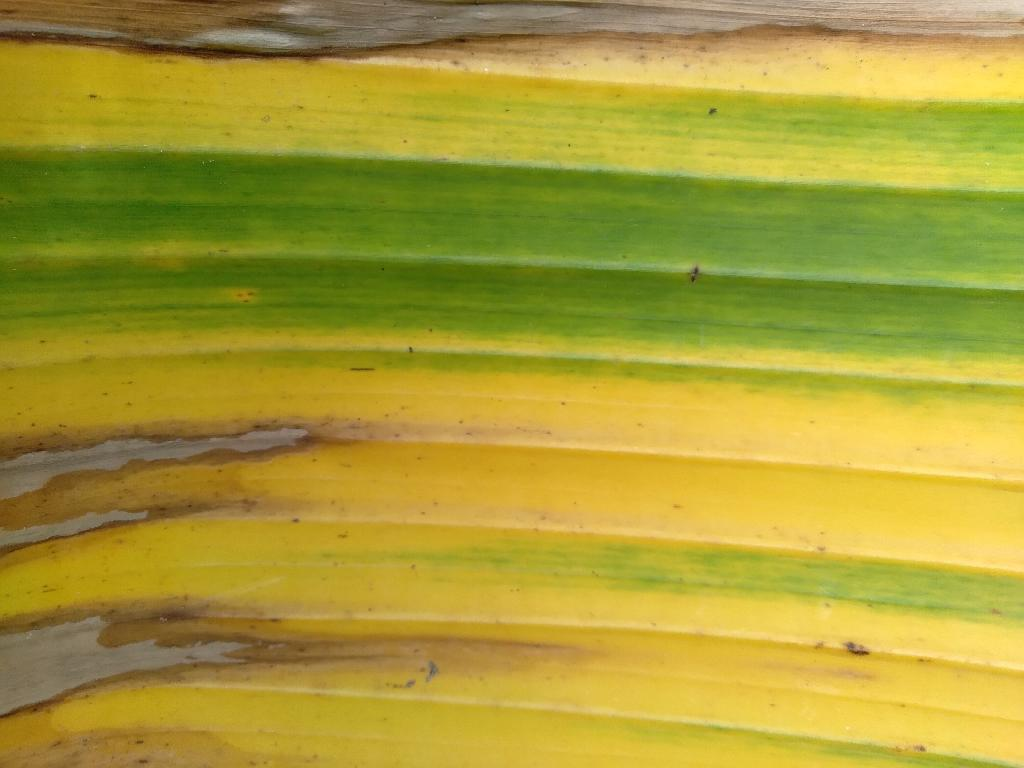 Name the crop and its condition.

banana, fusarium wilt race 1
